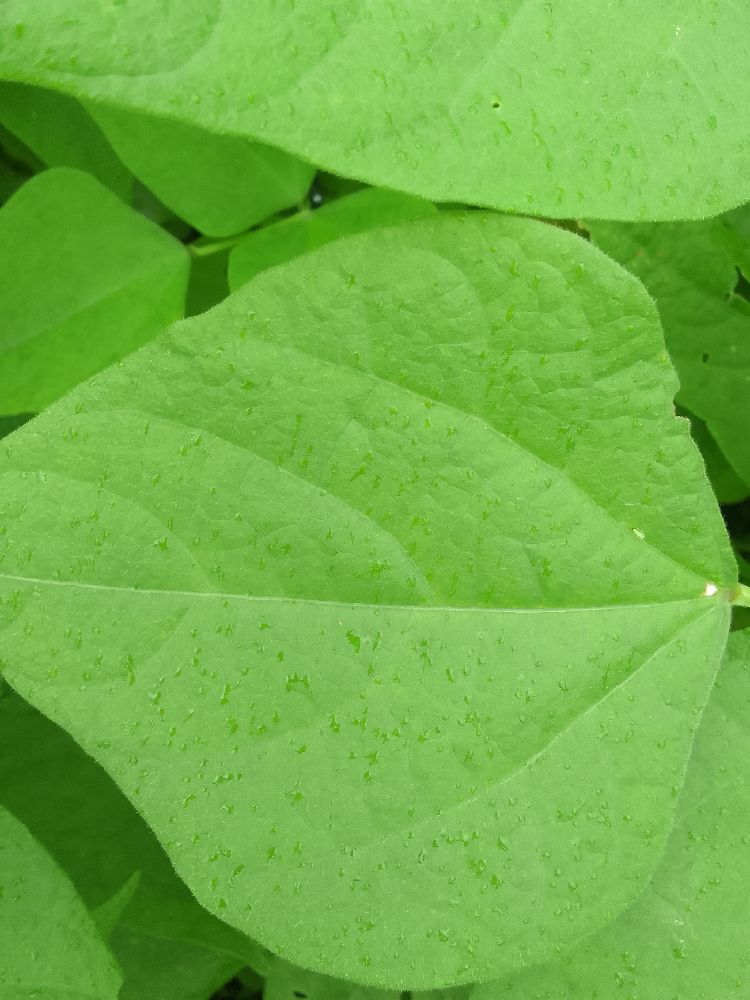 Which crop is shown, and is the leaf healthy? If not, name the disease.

common bean, healthy
